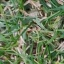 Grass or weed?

grass
